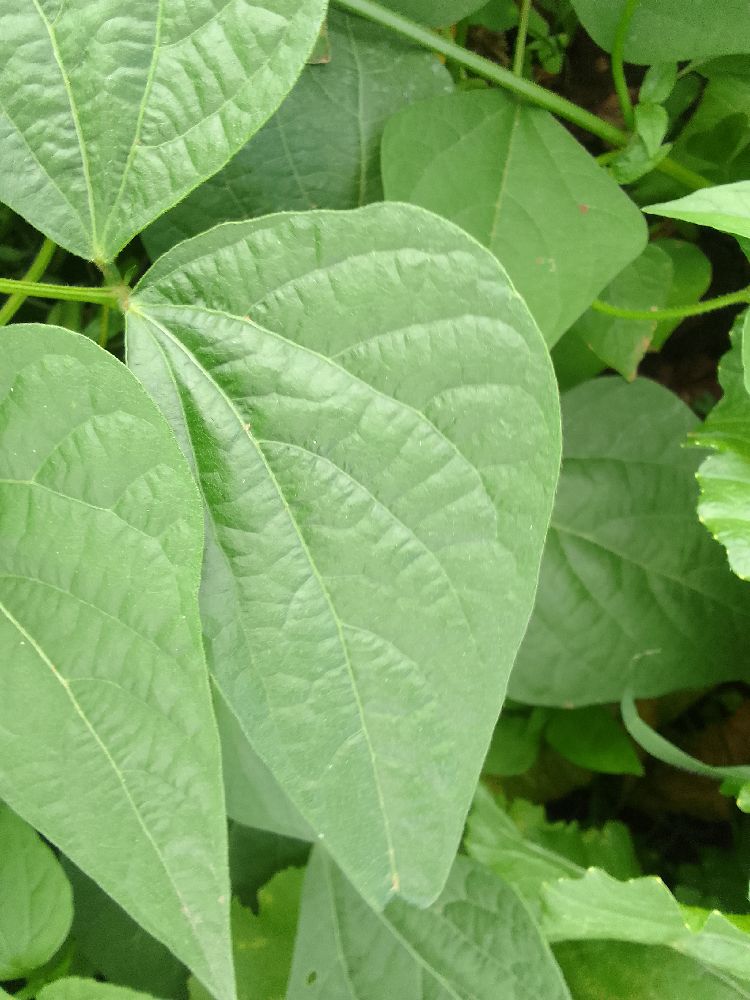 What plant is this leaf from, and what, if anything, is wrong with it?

common bean, healthy
